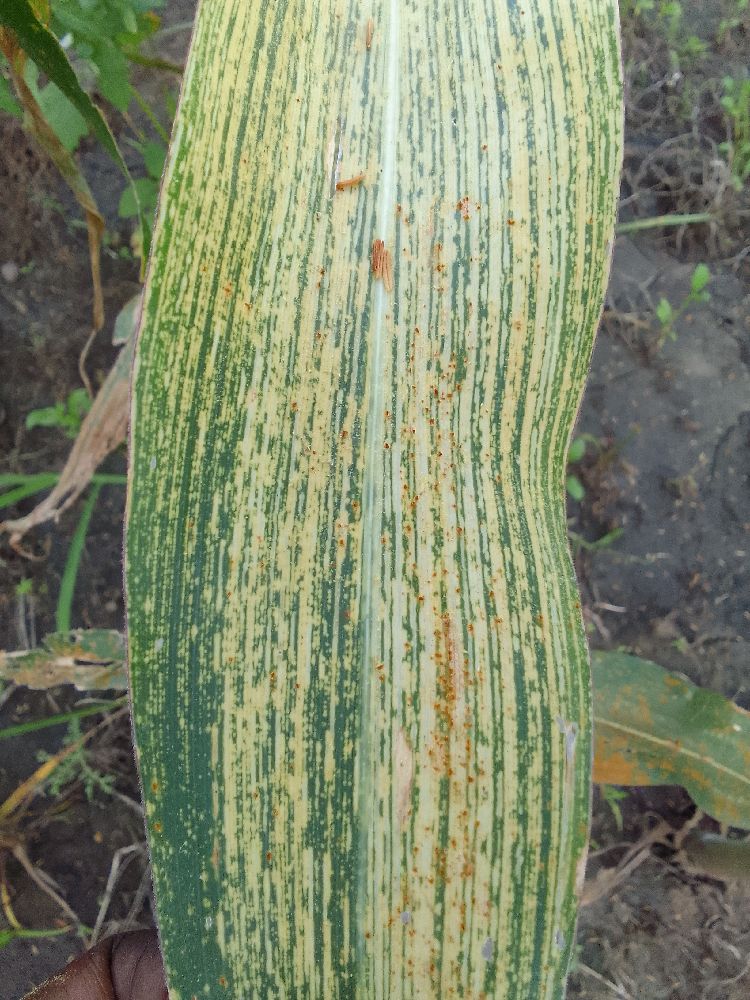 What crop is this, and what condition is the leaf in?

maize, maize streak virus
